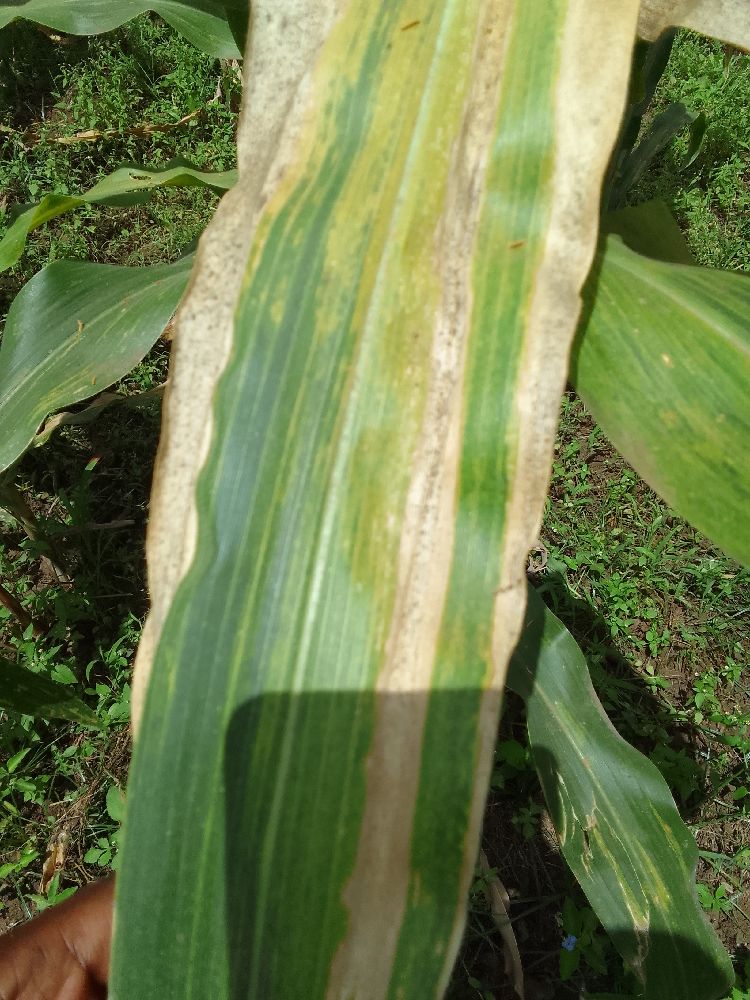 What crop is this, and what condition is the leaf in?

maize, maize lethal necrosis
